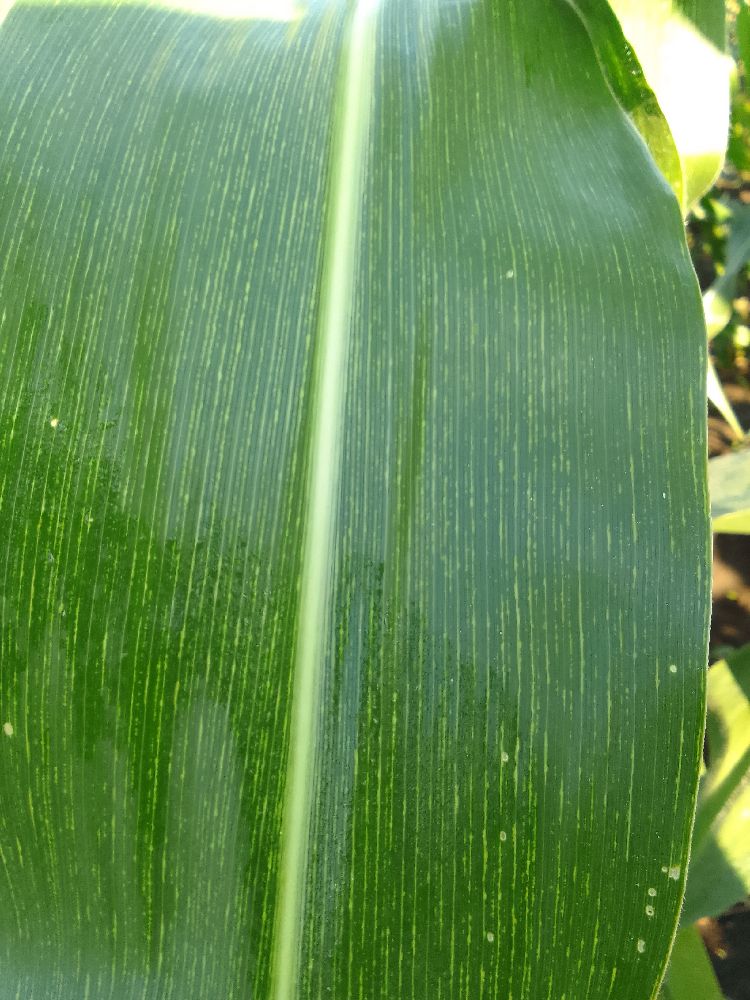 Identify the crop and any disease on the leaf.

maize, maize streak virus
